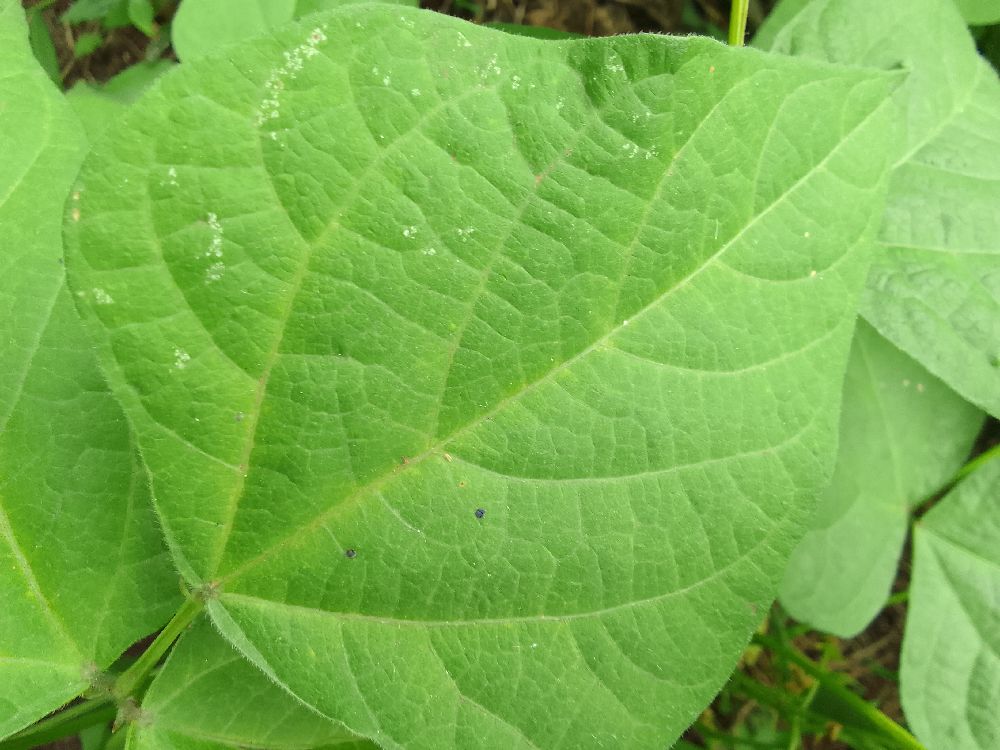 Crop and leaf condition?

common bean, healthy
